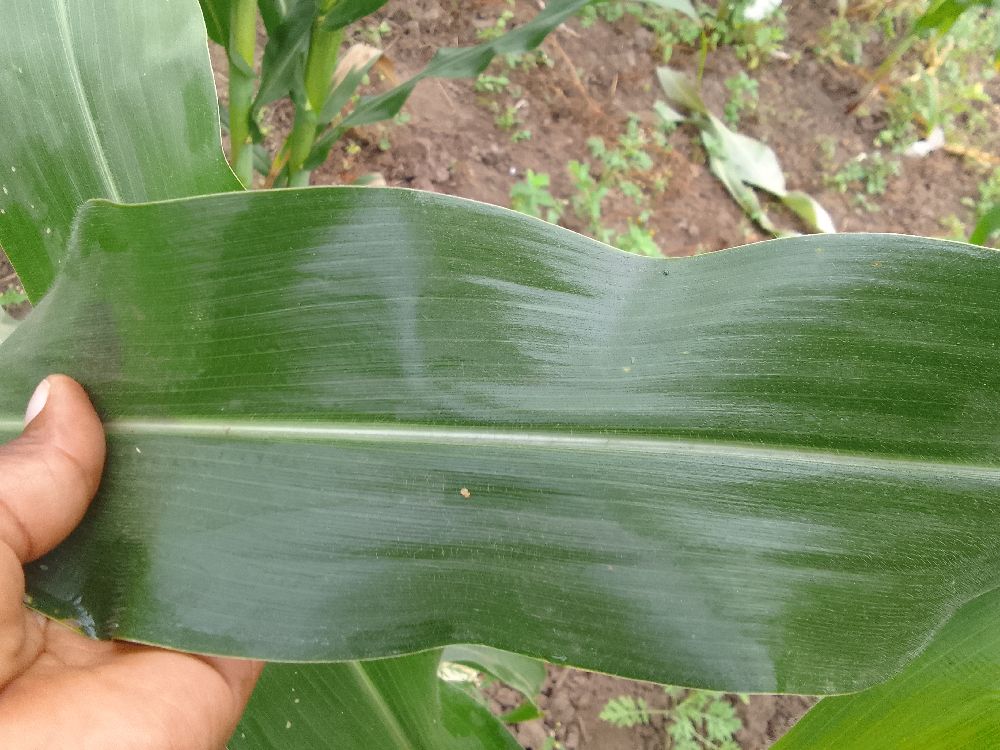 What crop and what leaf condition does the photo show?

maize, healthy
